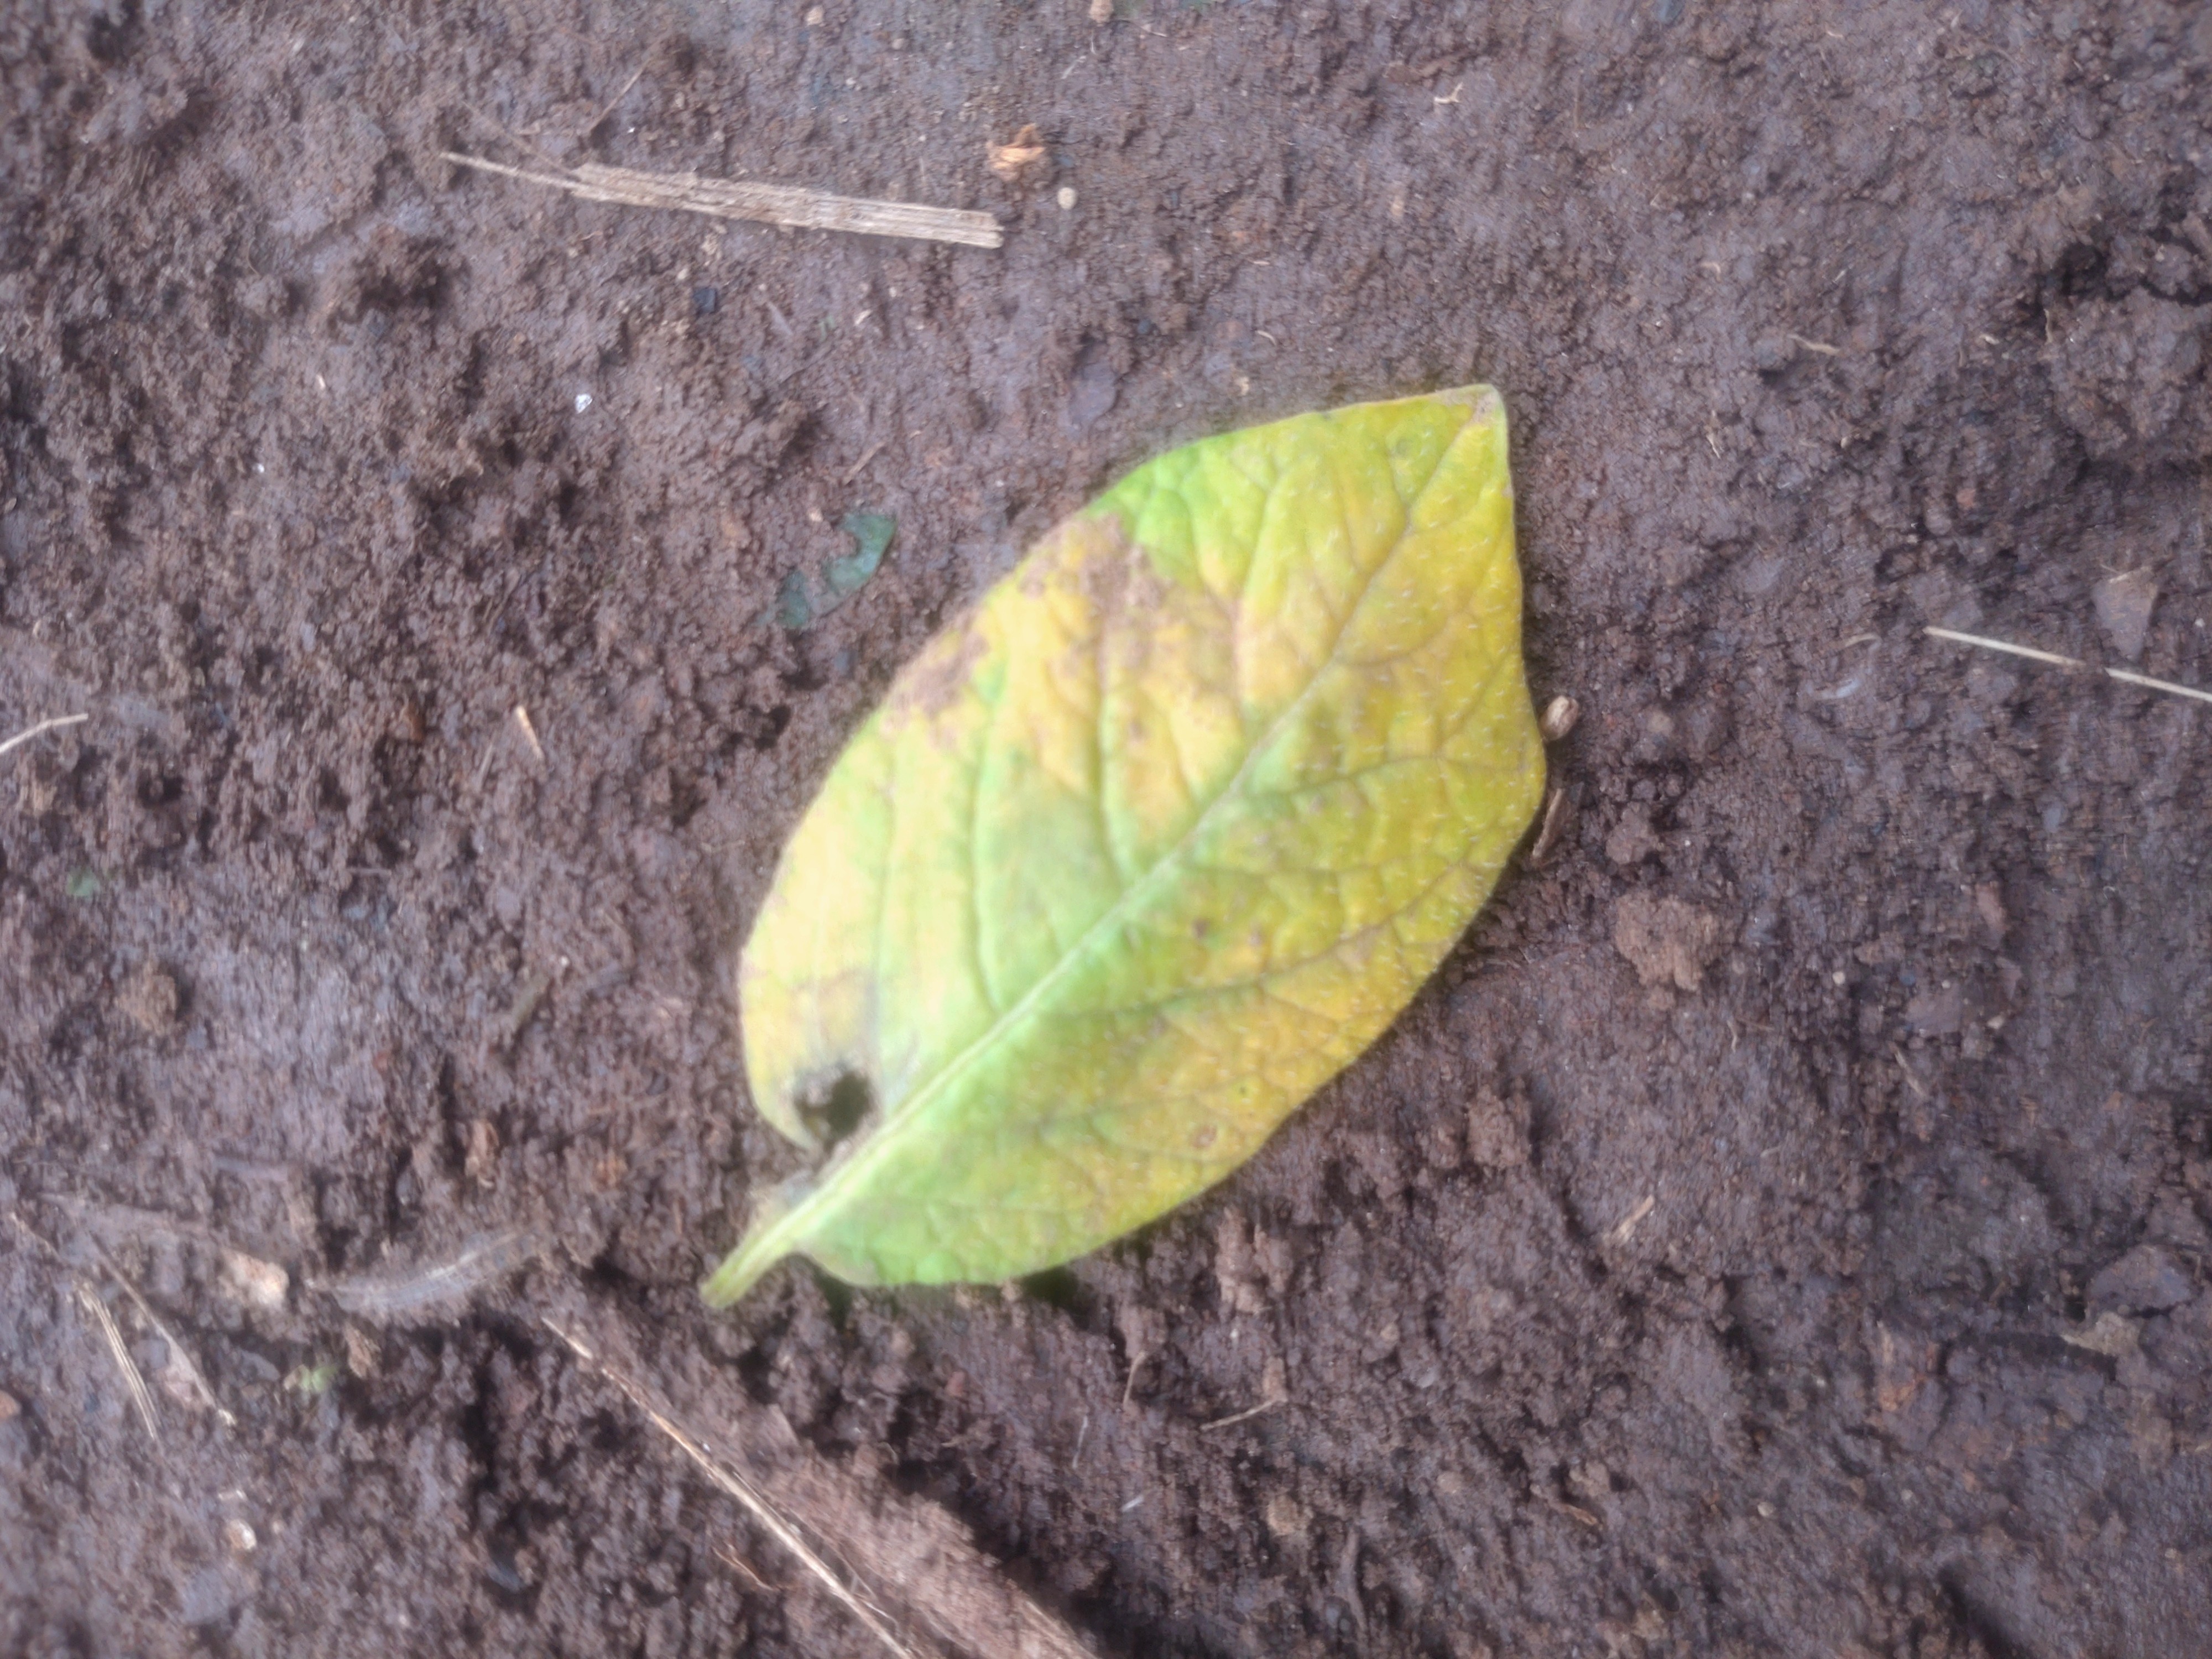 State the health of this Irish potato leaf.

late blight
